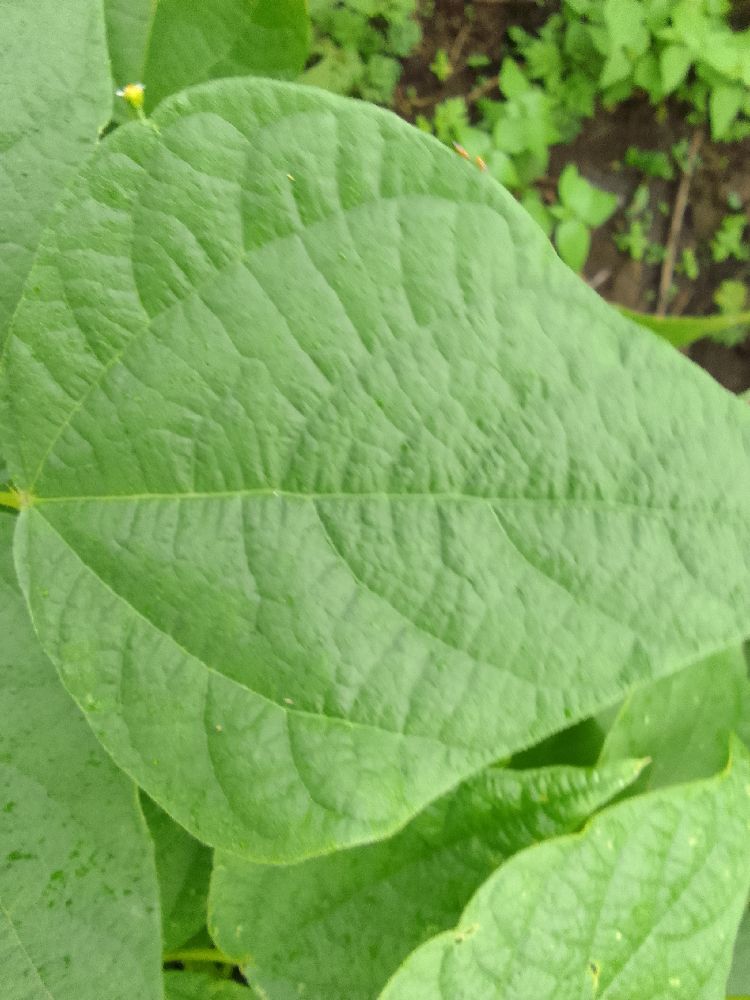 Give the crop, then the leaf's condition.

common bean, healthy
